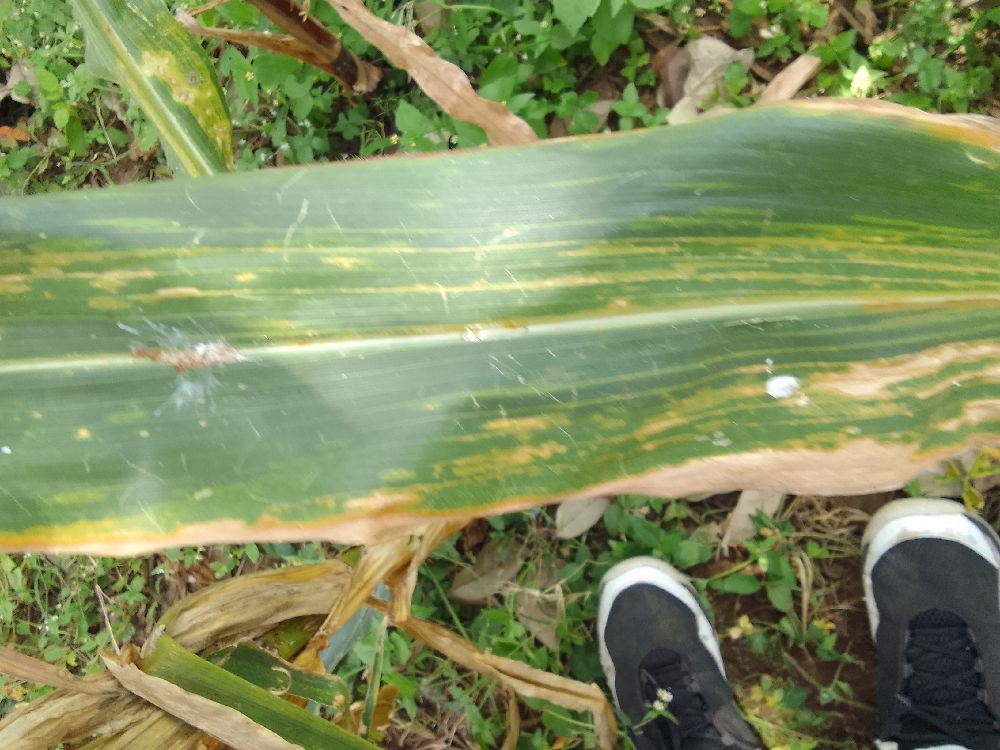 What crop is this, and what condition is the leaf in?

maize, maize lethal necrosis
